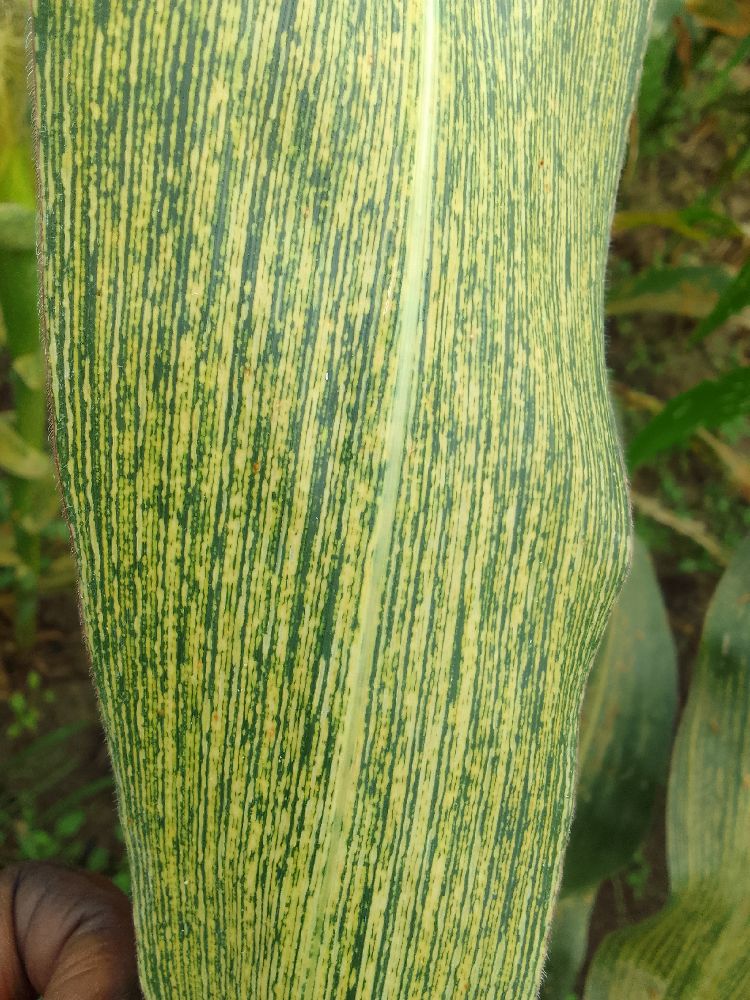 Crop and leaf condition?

maize, maize streak virus
